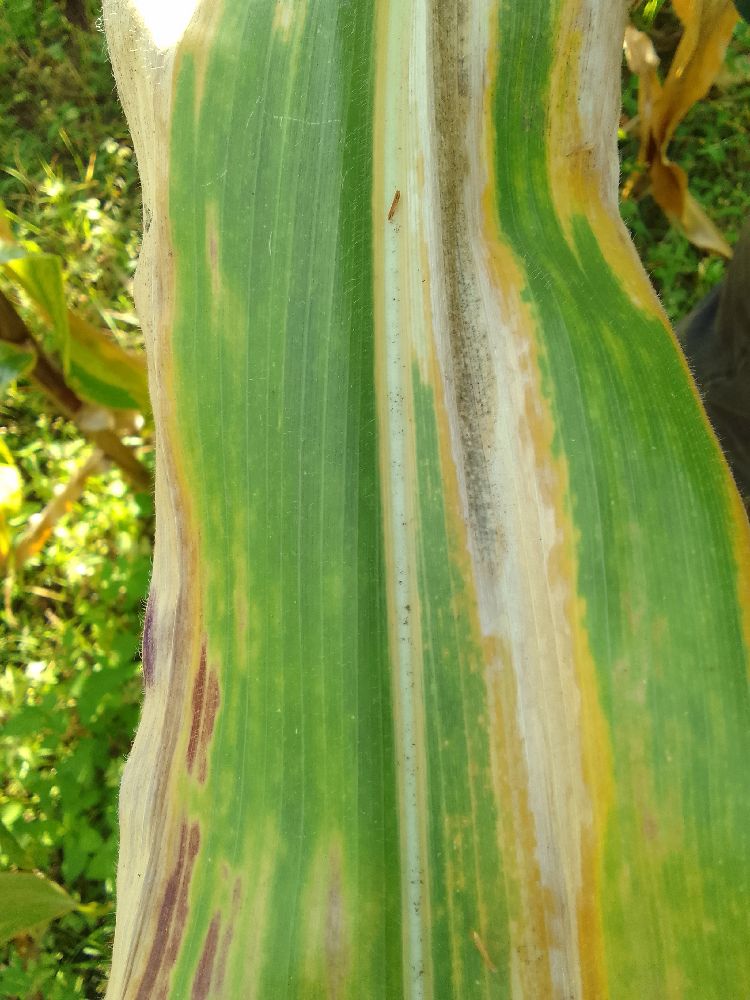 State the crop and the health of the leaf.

maize, maize lethal necrosis
